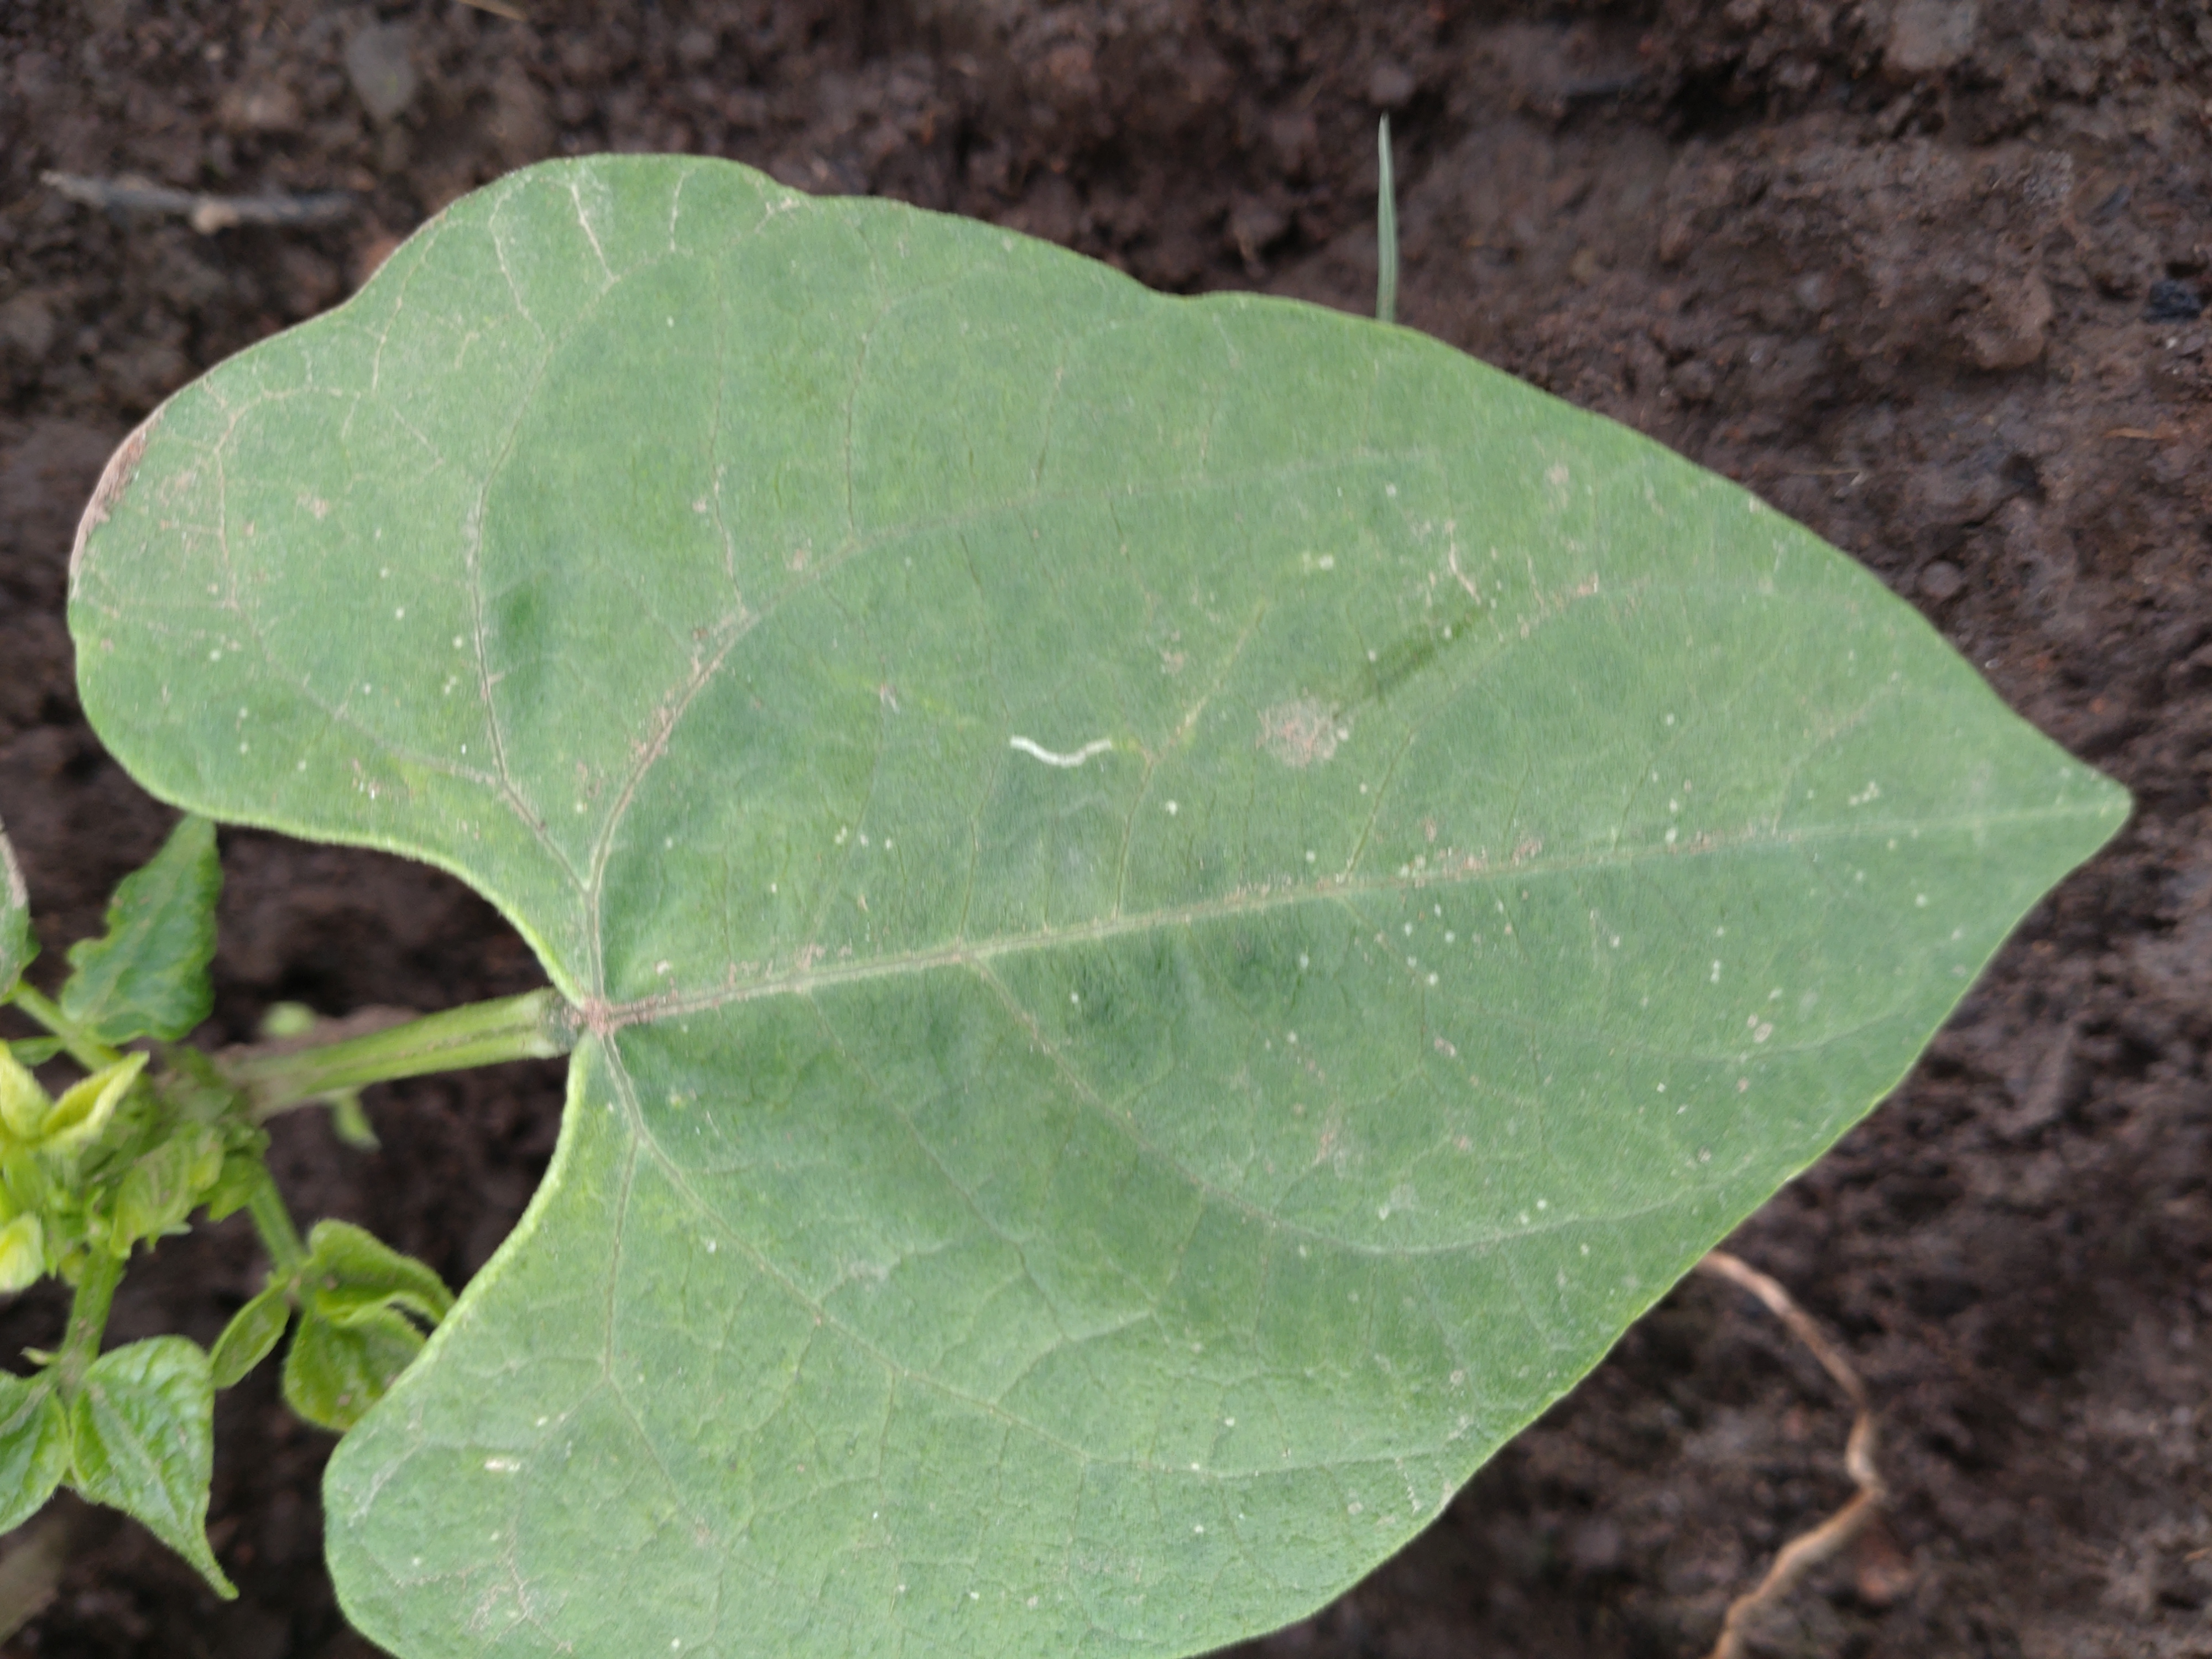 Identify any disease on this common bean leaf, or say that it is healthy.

healthy
